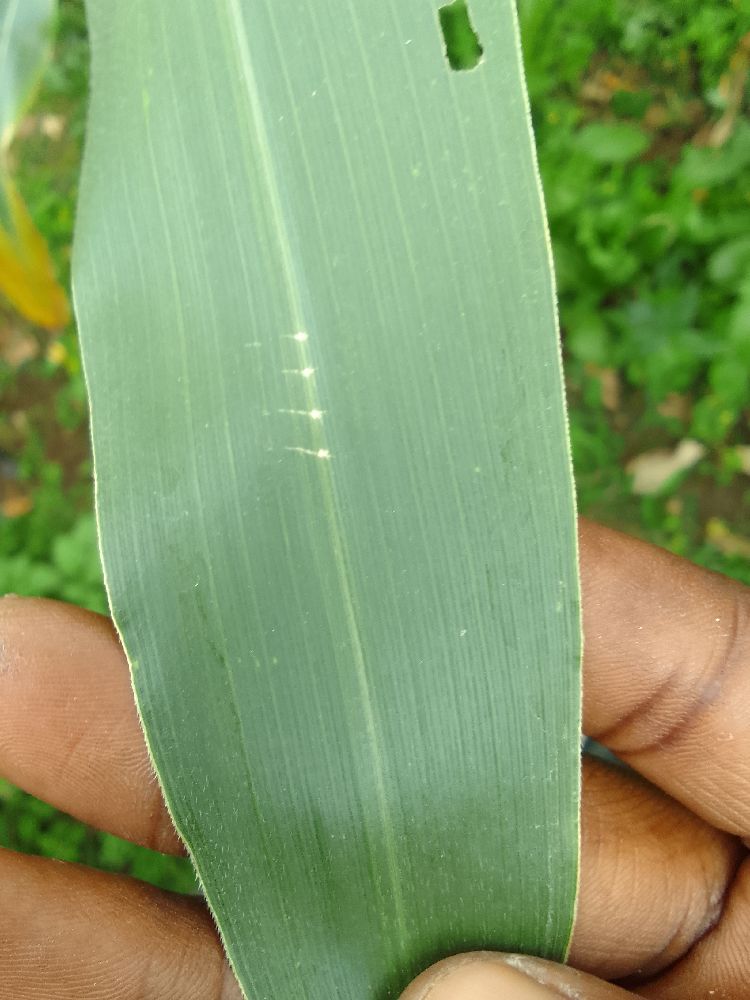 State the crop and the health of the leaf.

maize, healthy
